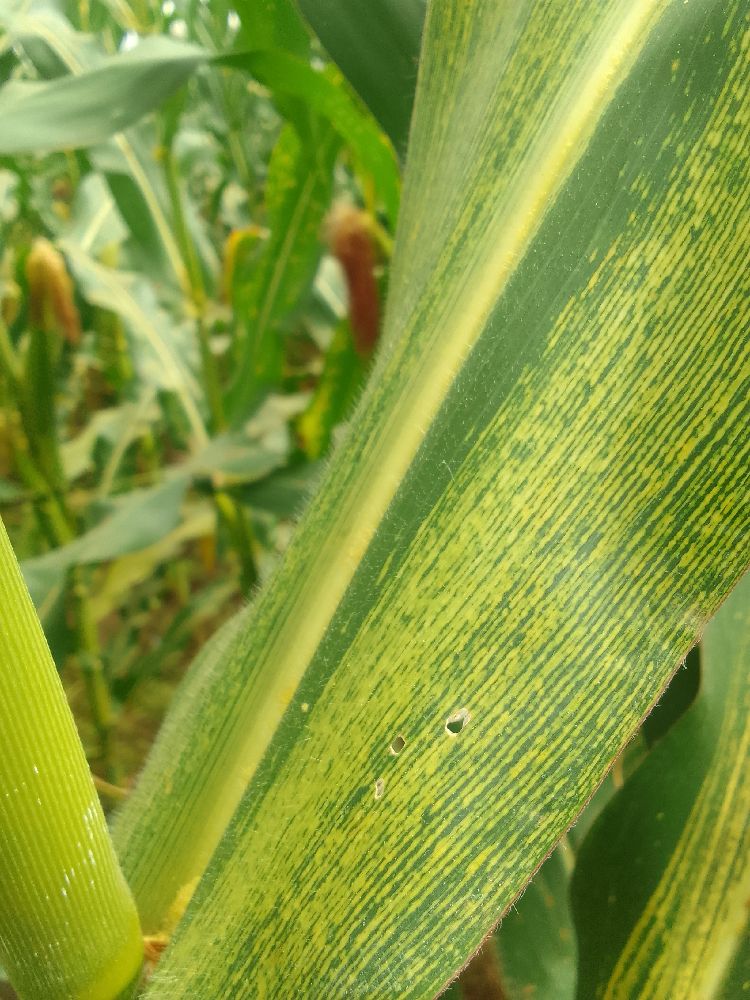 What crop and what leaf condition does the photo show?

maize, maize streak virus
